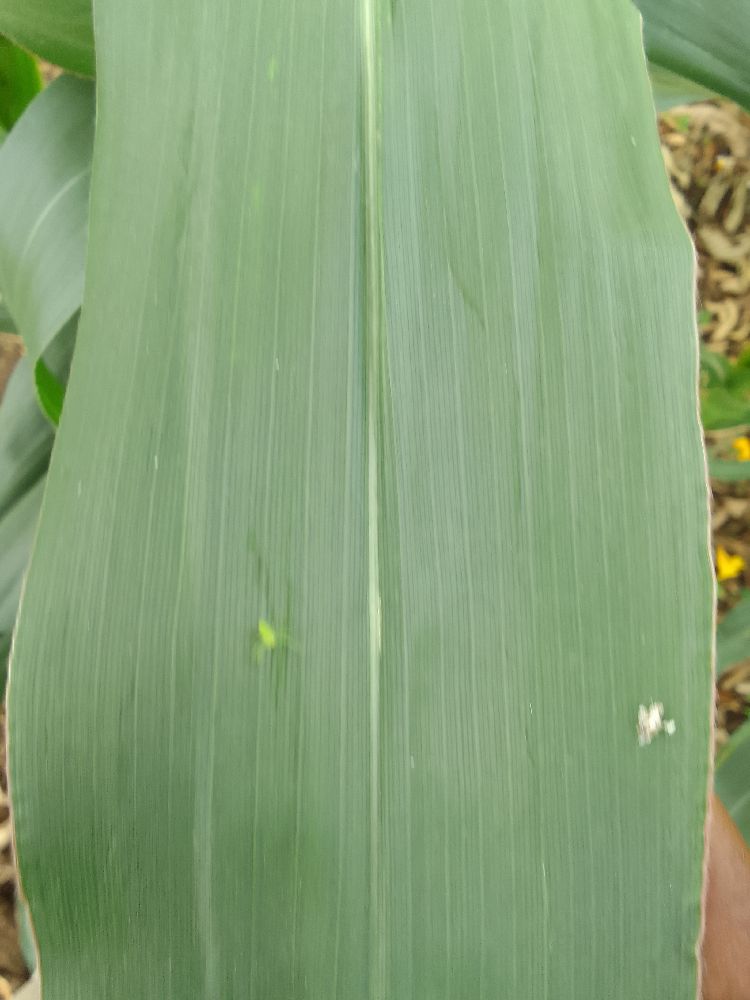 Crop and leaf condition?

maize, healthy
